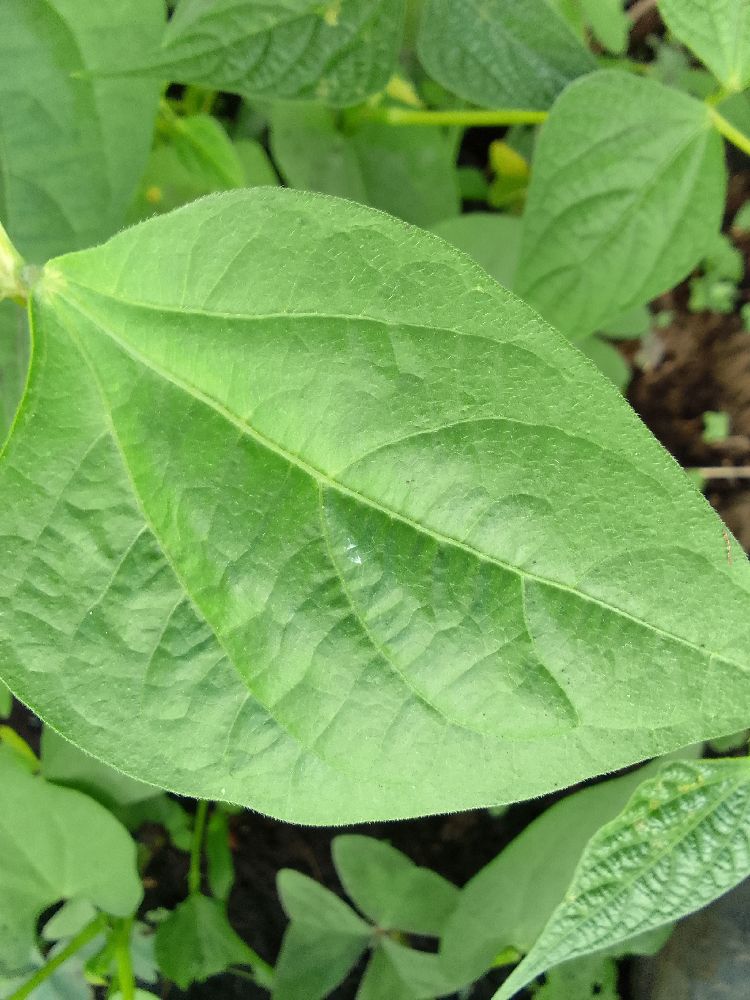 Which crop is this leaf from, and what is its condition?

common bean, healthy
